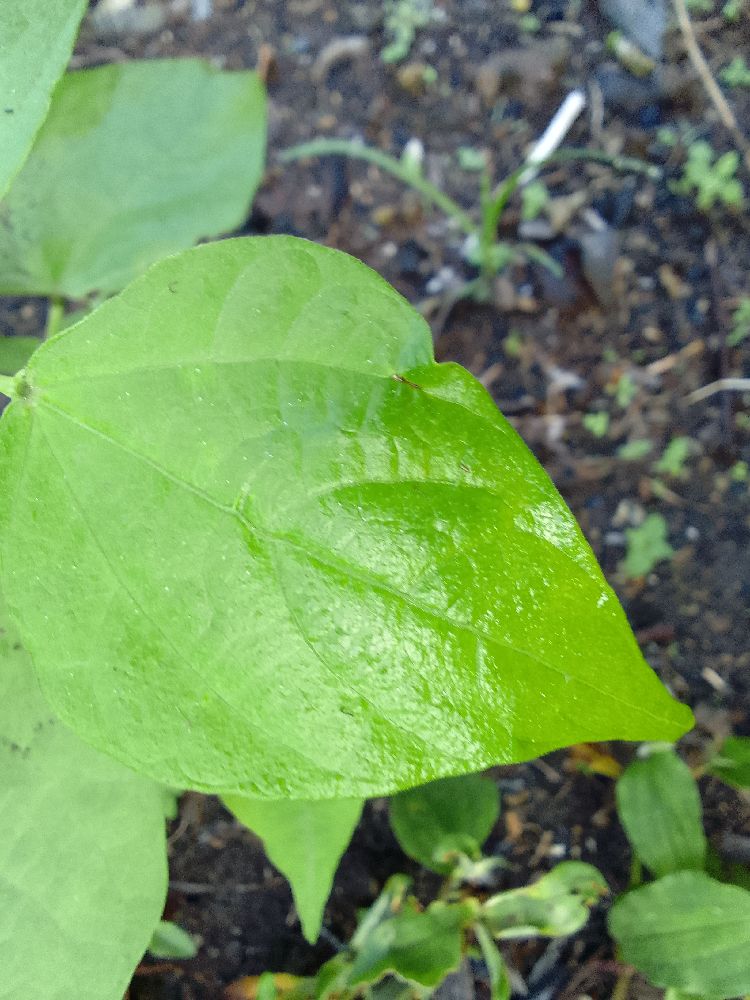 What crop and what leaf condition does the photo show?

common bean, healthy
